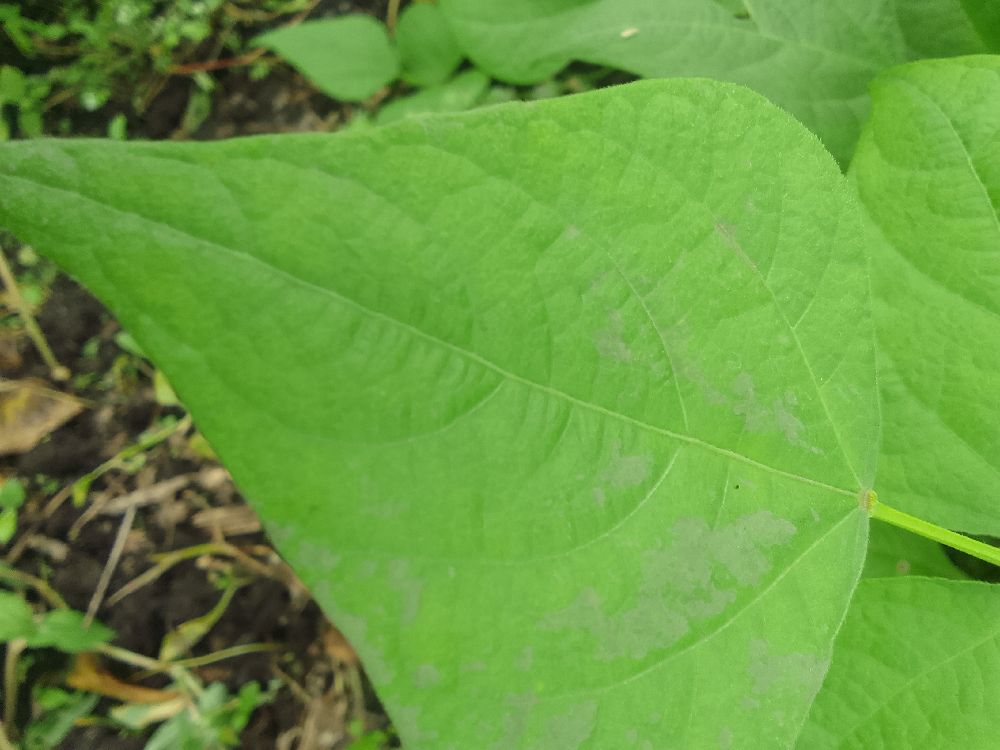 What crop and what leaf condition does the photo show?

common bean, healthy
